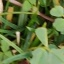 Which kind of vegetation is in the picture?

unstructured weed
